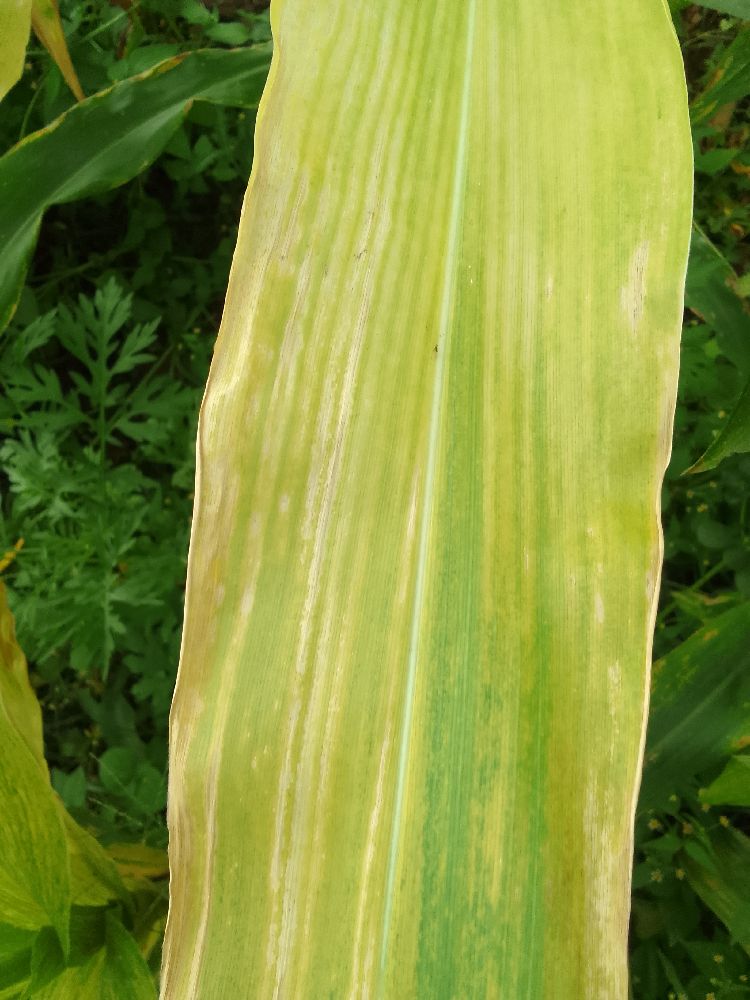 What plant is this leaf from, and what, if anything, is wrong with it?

maize, maize lethal necrosis
